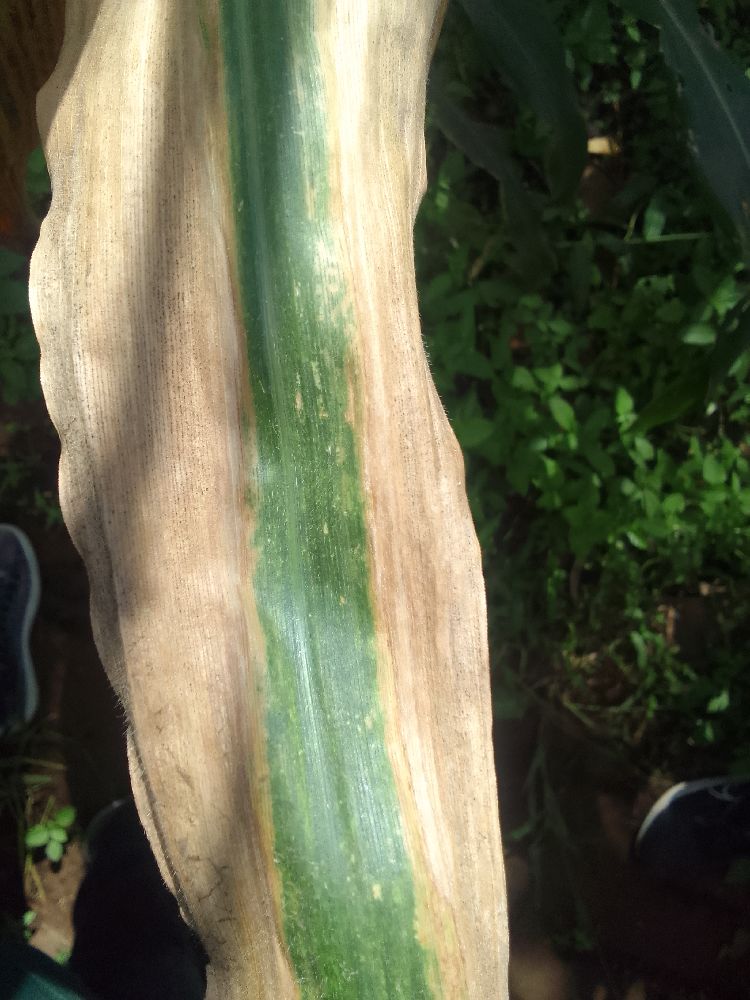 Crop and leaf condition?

maize, maize lethal necrosis
